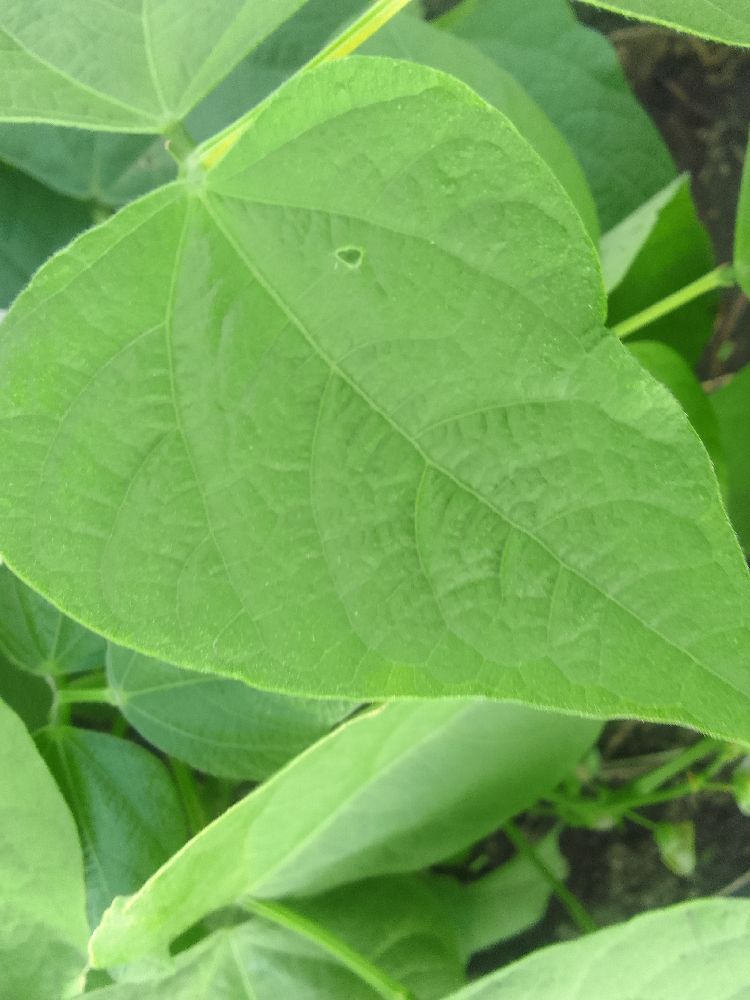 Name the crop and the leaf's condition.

common bean, healthy
